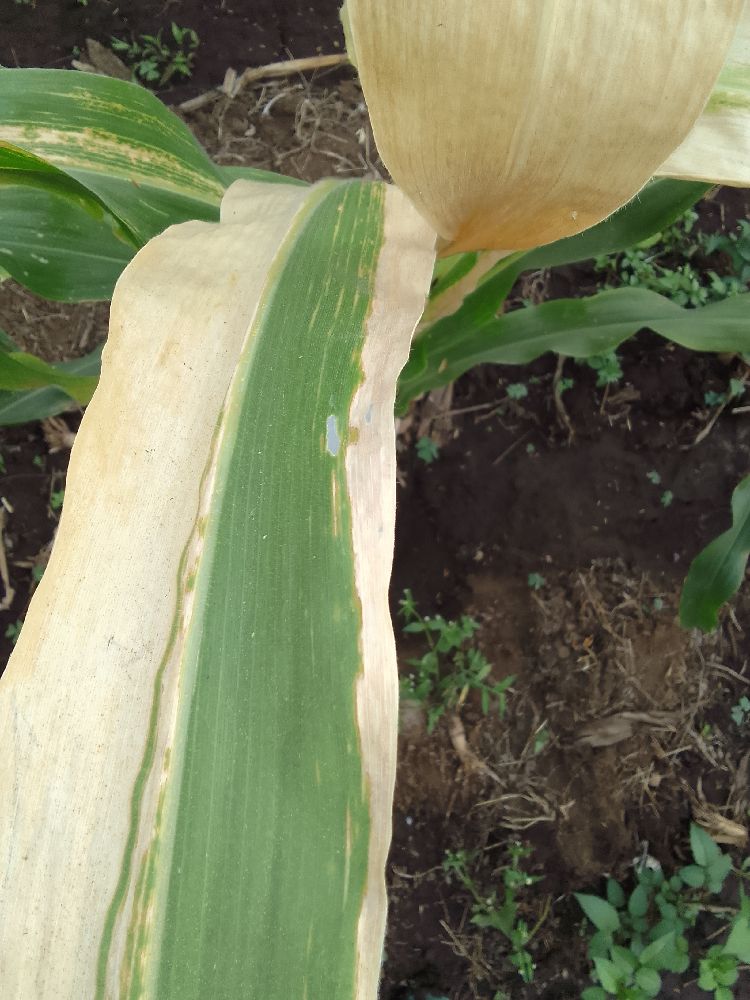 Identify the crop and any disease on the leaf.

maize, maize lethal necrosis
